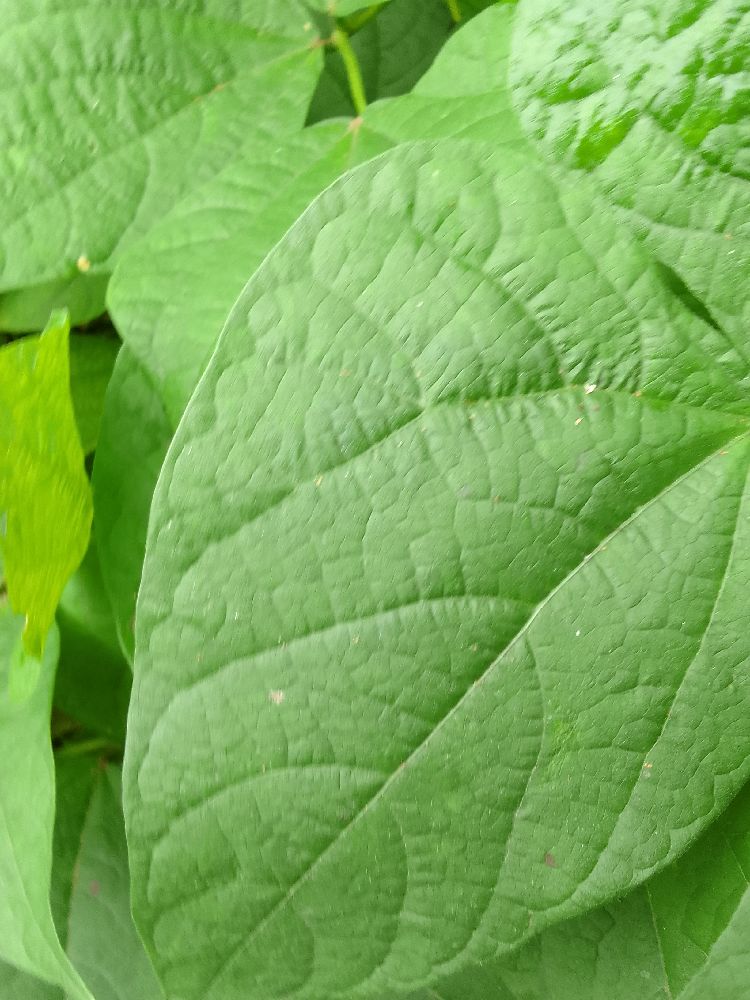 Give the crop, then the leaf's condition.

common bean, healthy
